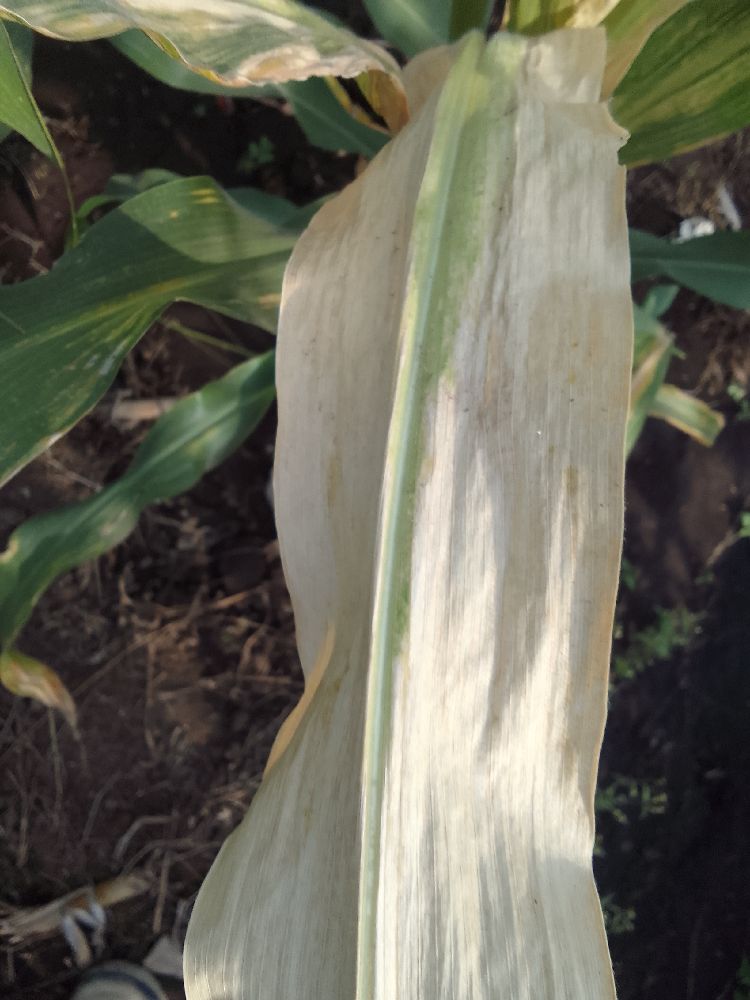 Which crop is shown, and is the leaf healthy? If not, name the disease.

maize, maize lethal necrosis
